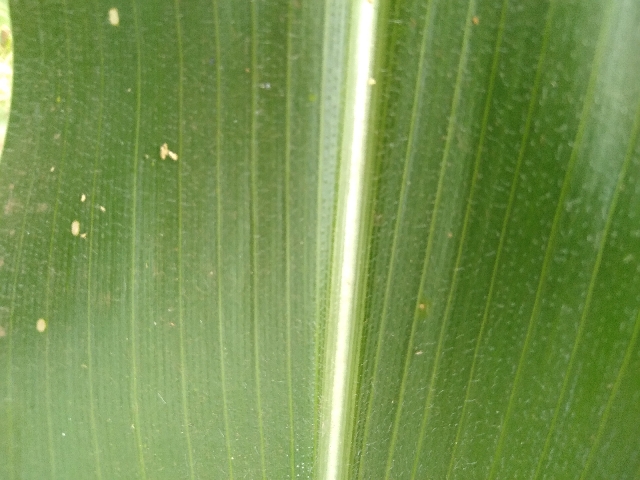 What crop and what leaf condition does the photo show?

maize, healthy
